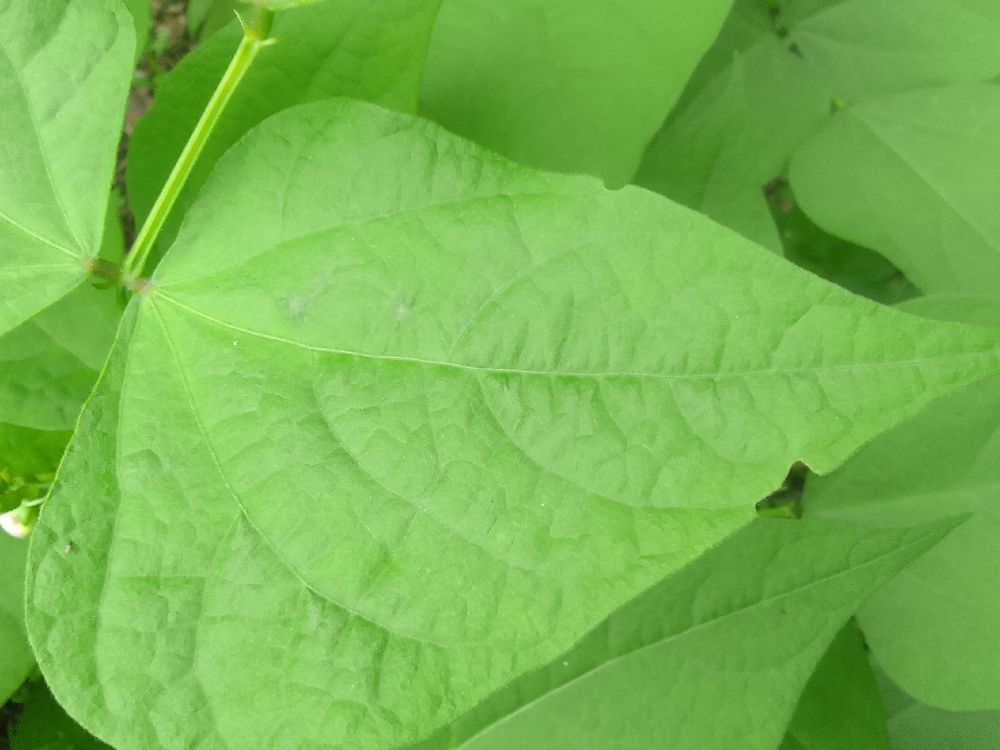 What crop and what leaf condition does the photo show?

common bean, healthy
